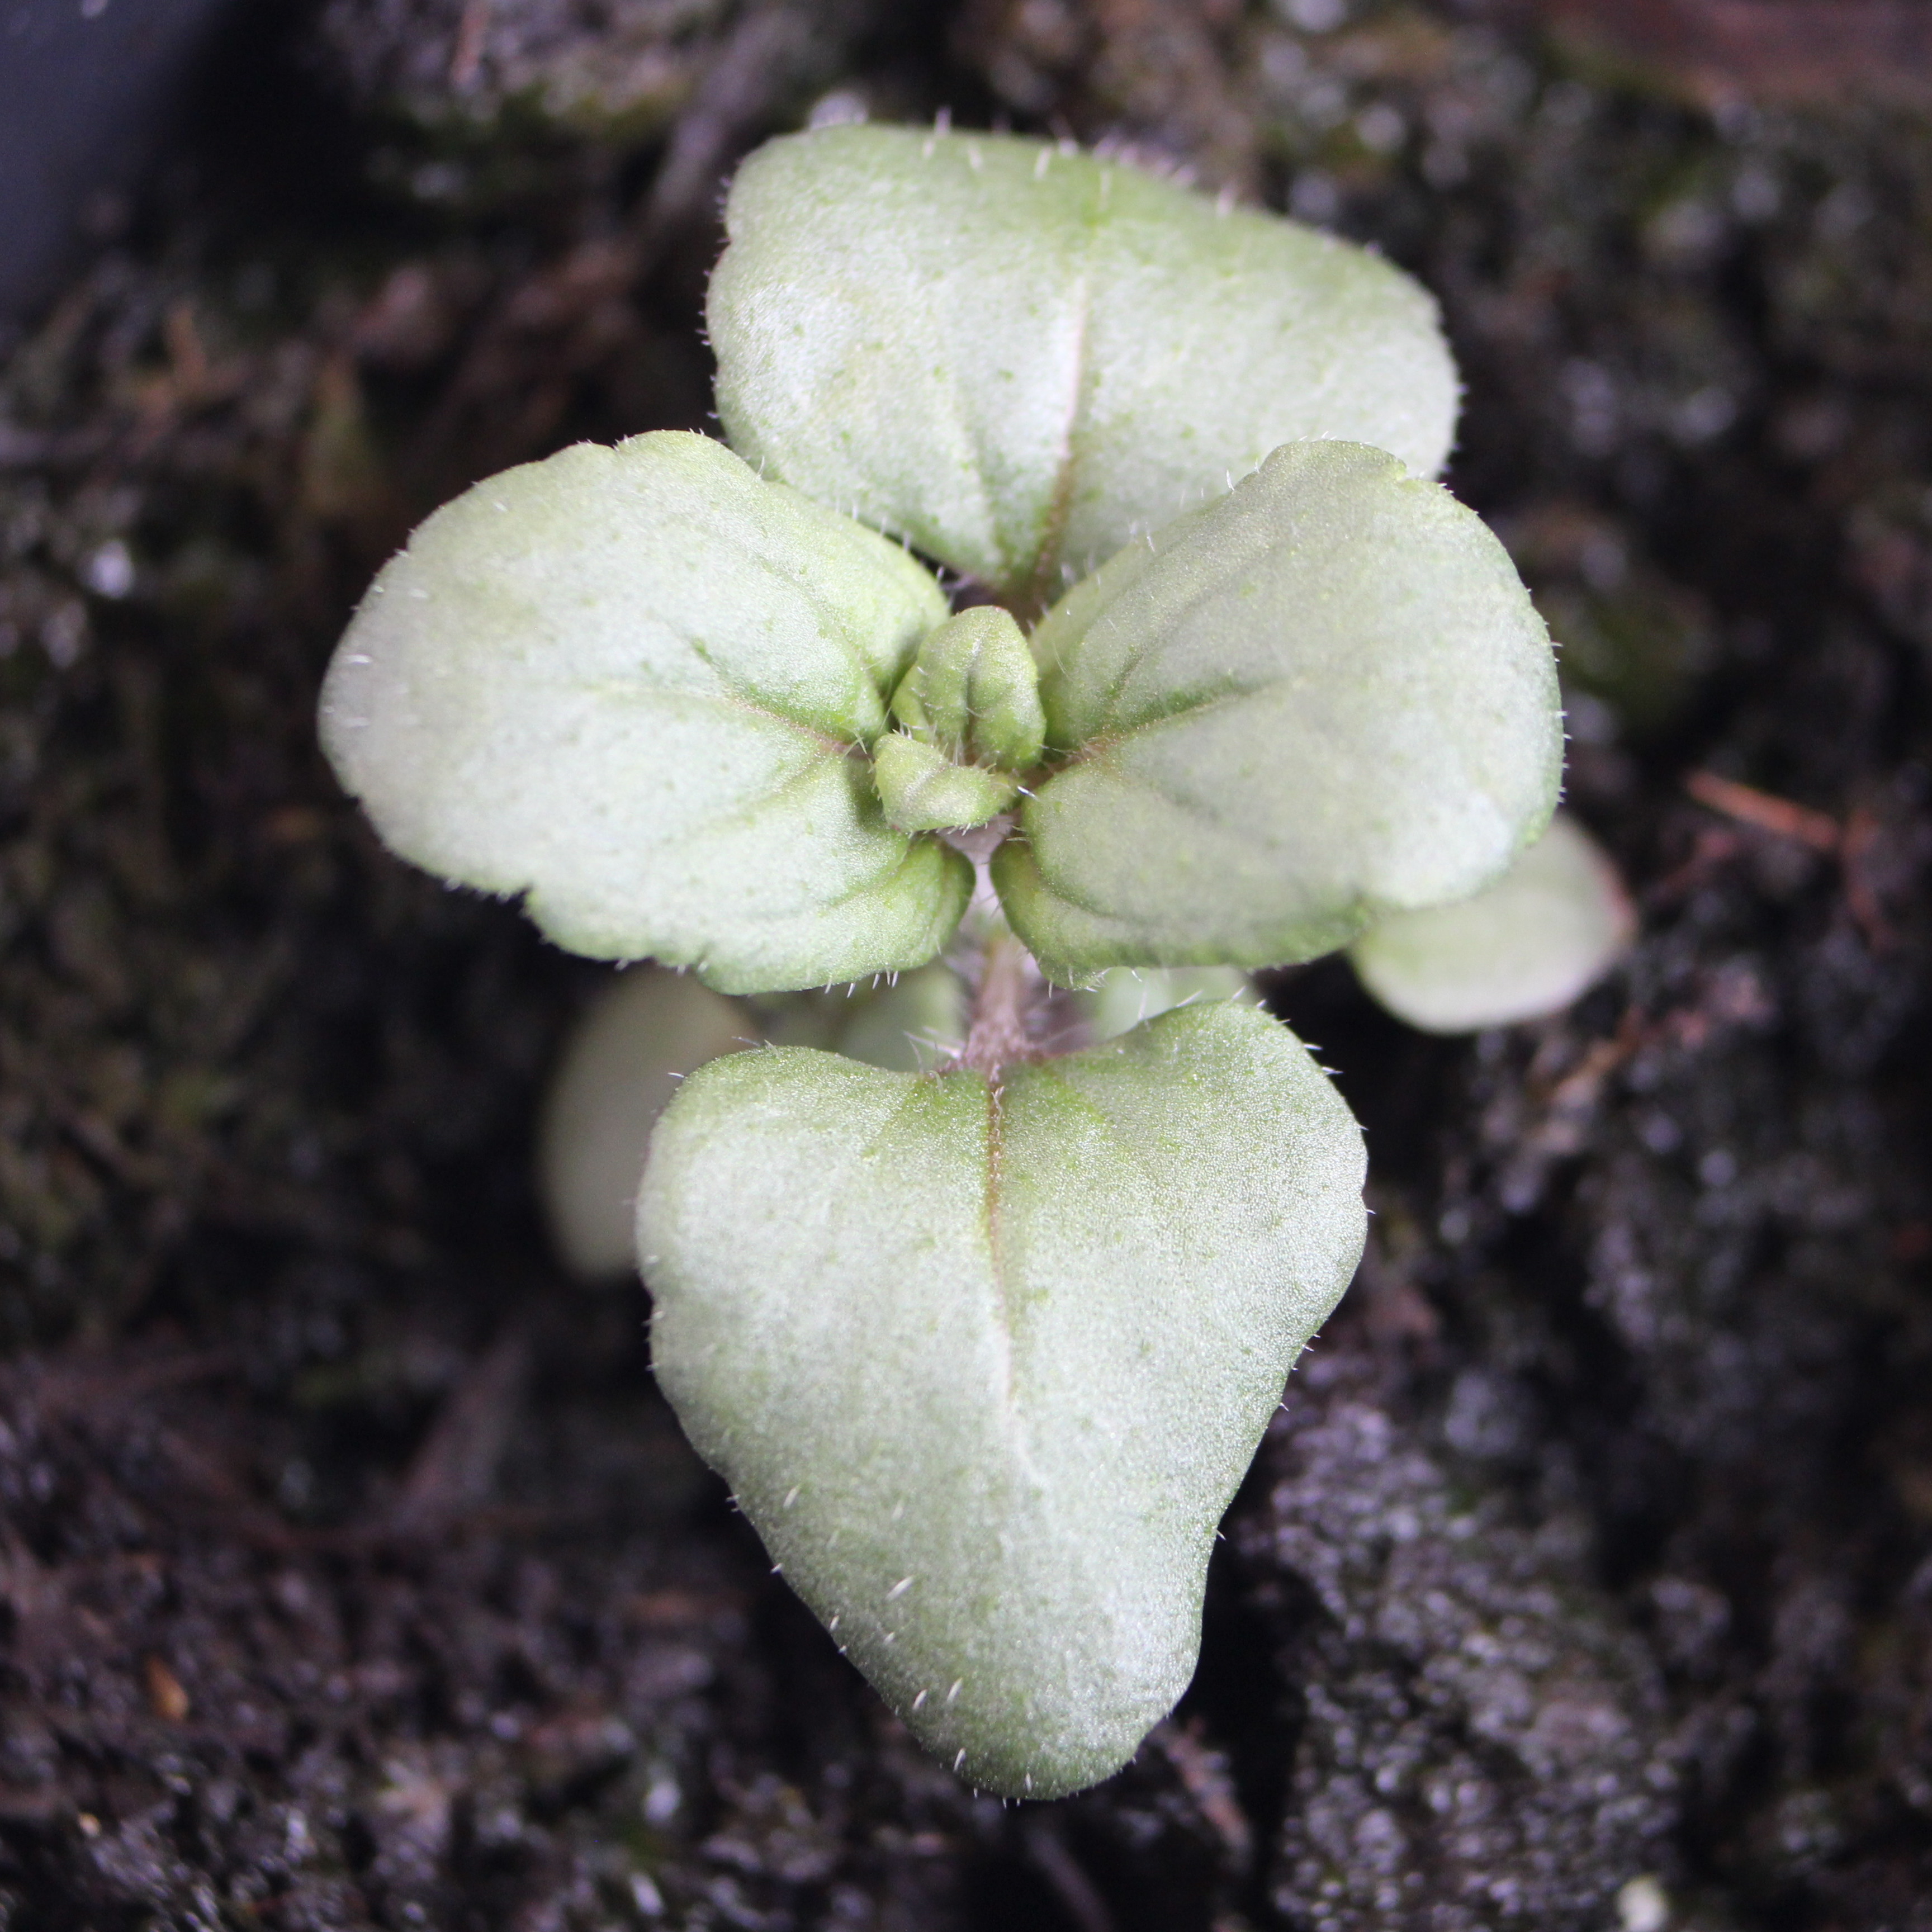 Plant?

Veronica persica
